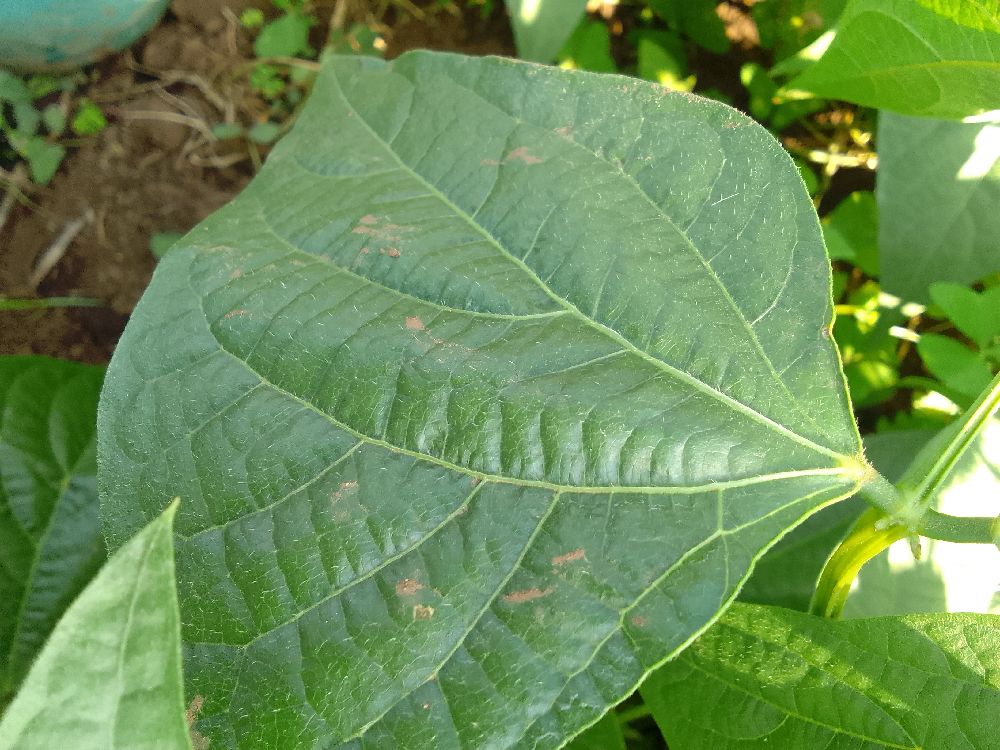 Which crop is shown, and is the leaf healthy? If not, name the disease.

common bean, healthy
